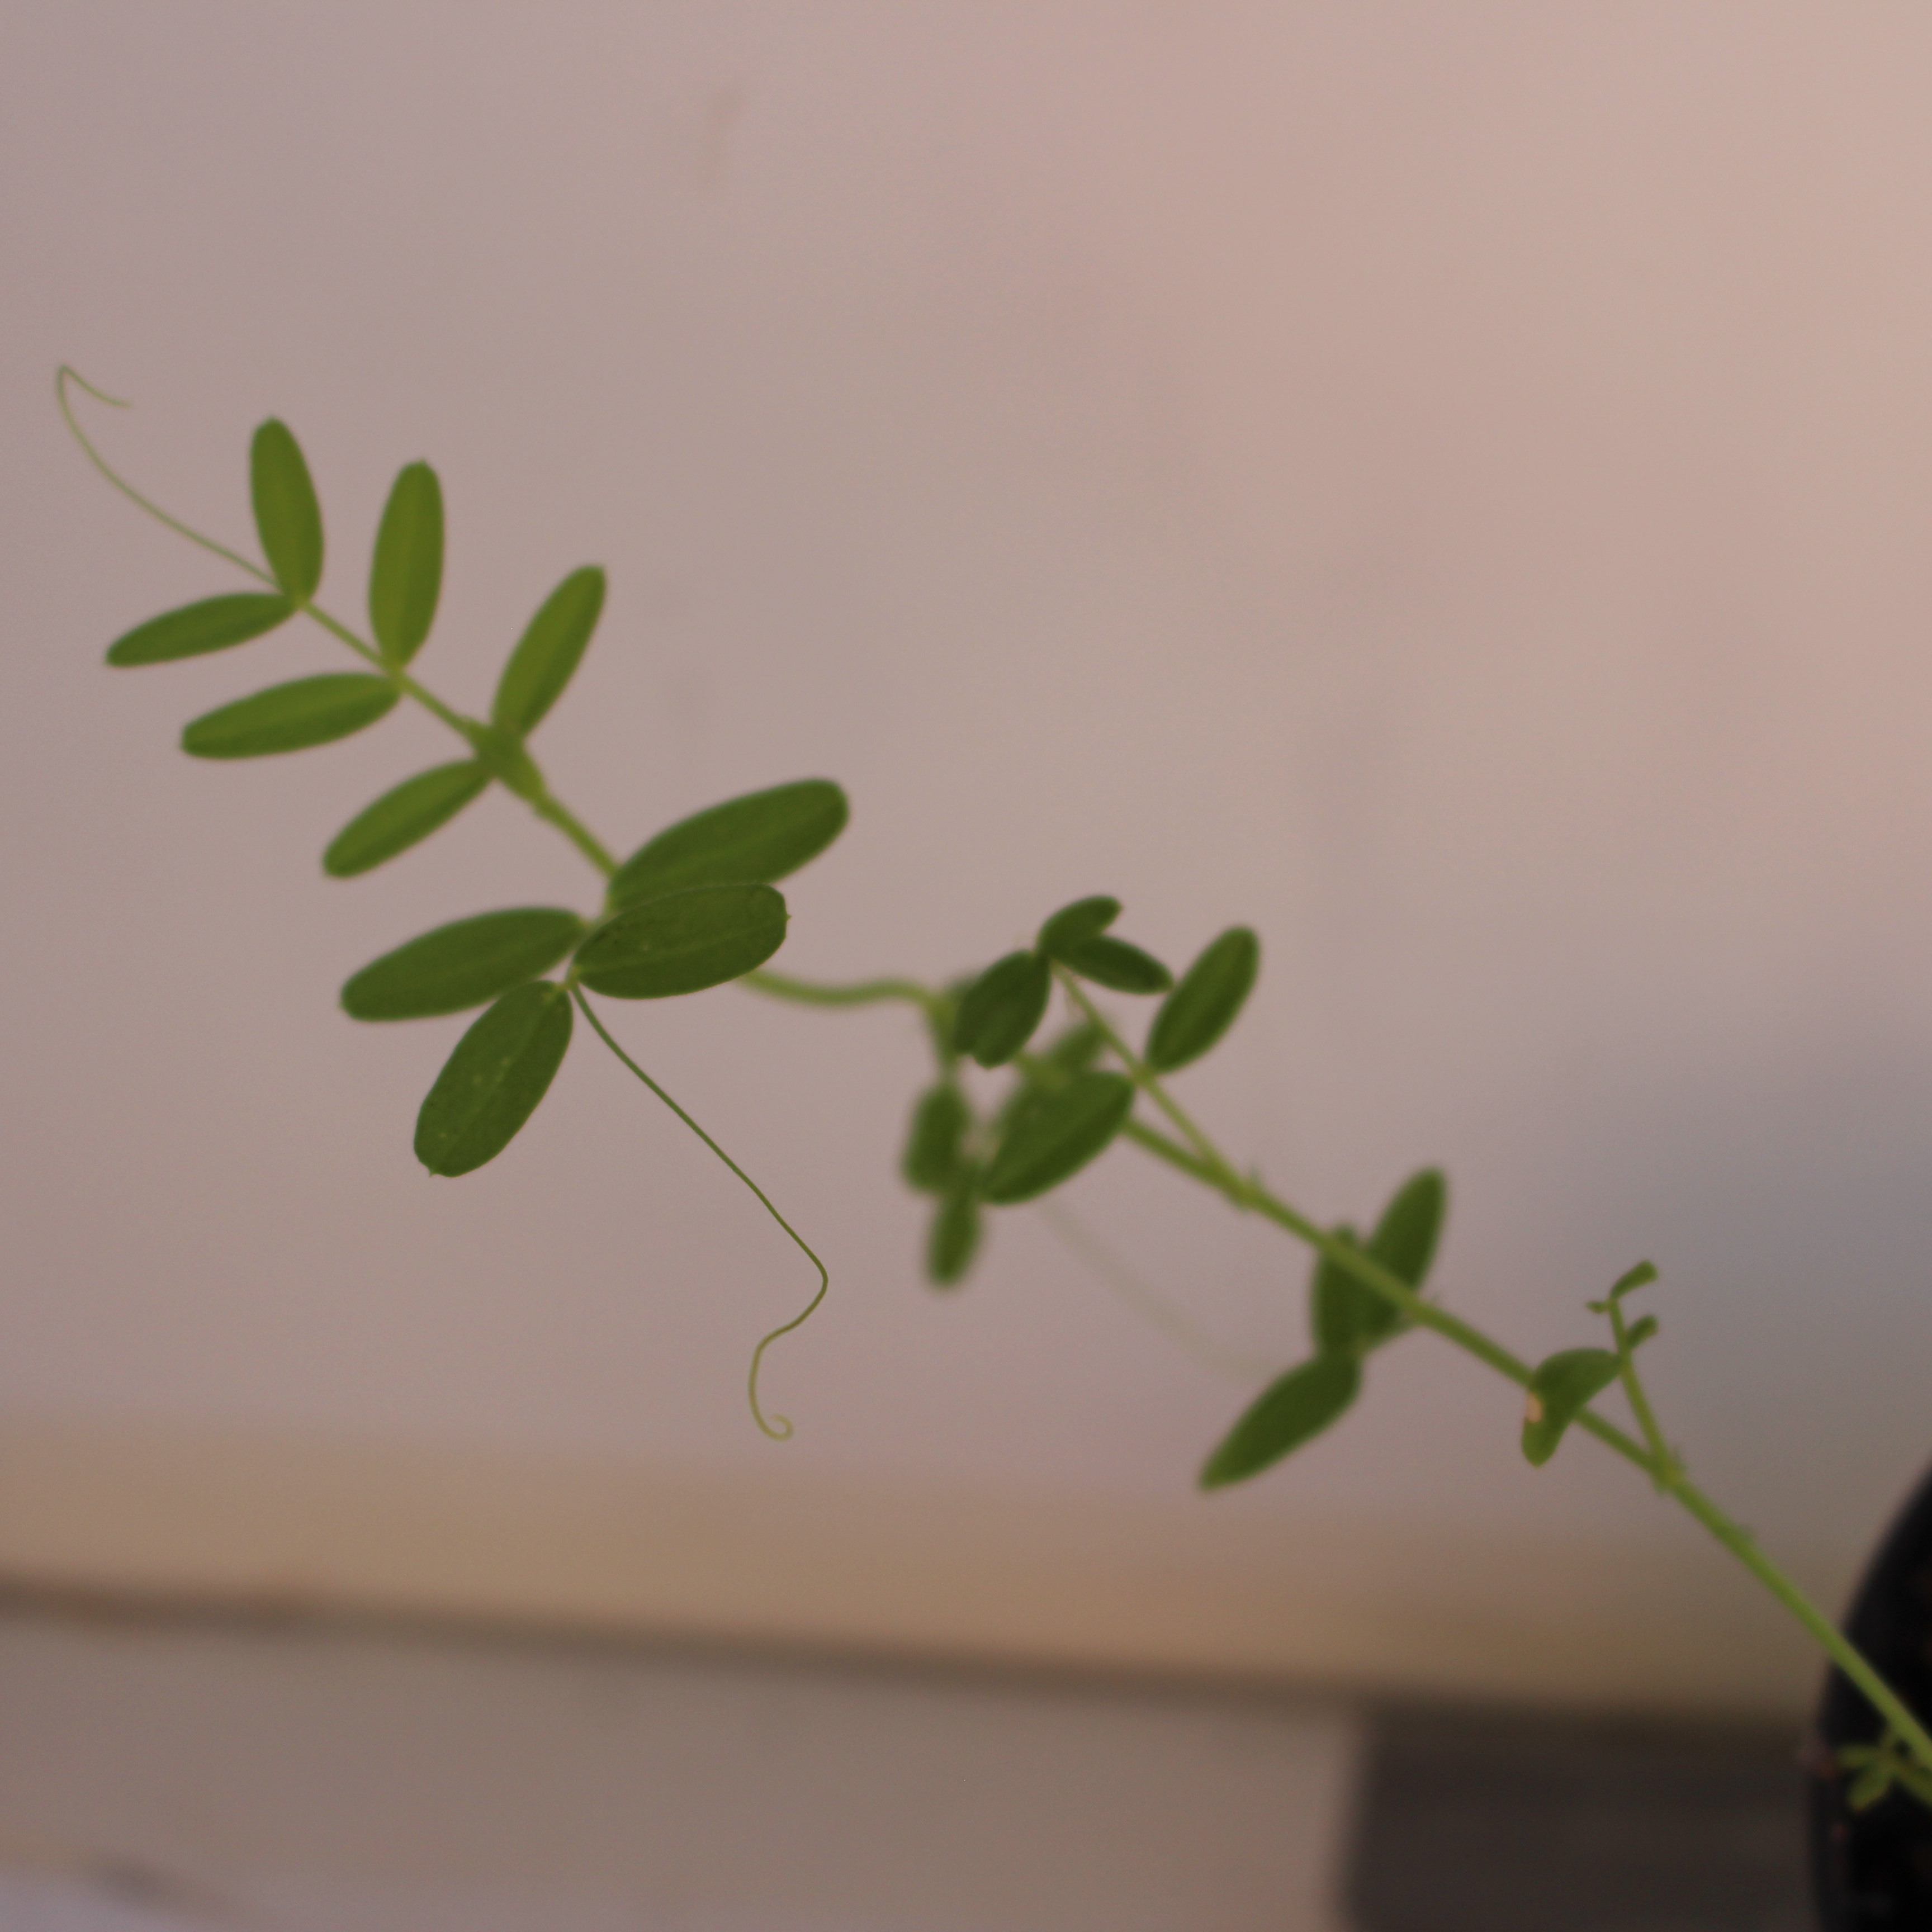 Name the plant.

Vicia sativa
